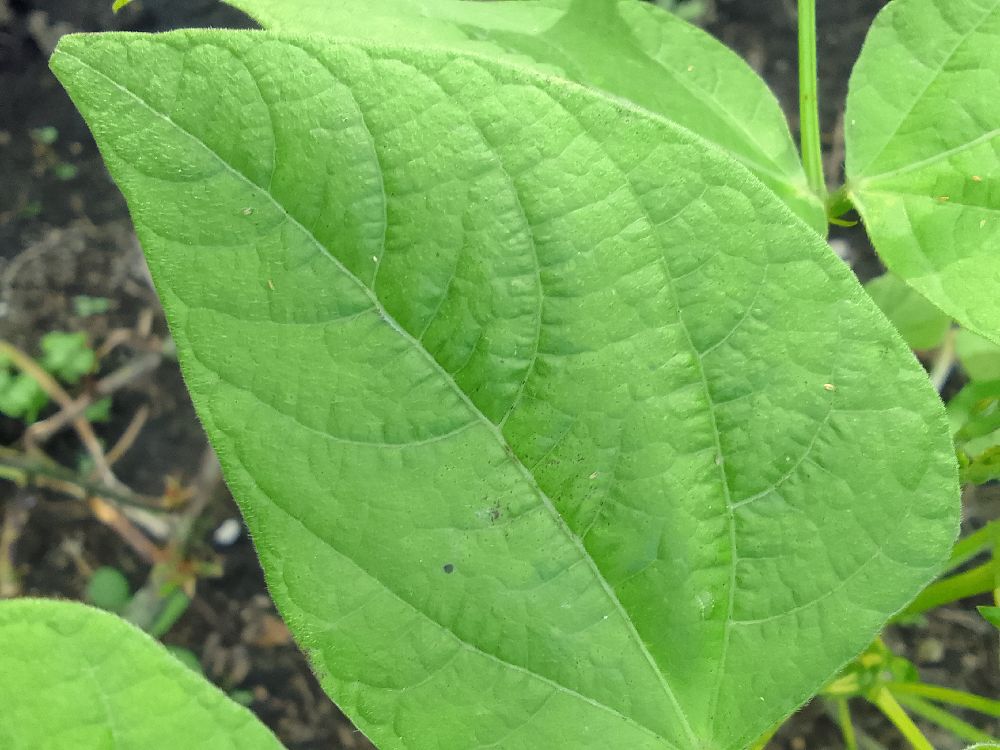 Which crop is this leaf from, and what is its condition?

common bean, healthy
